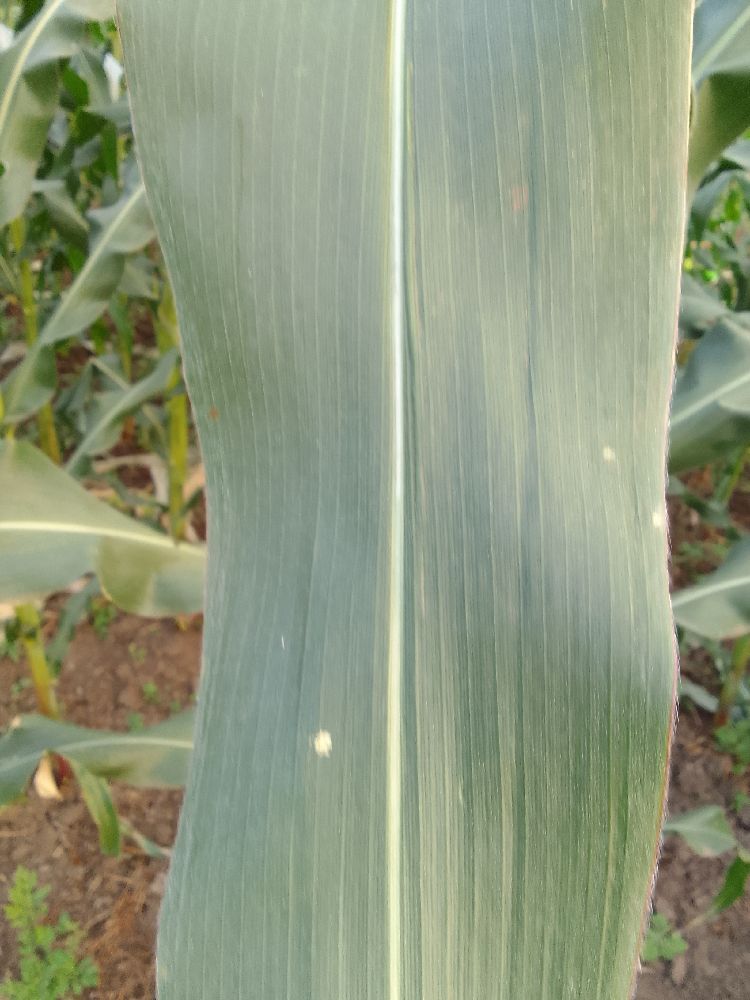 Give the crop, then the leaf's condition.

maize, healthy
